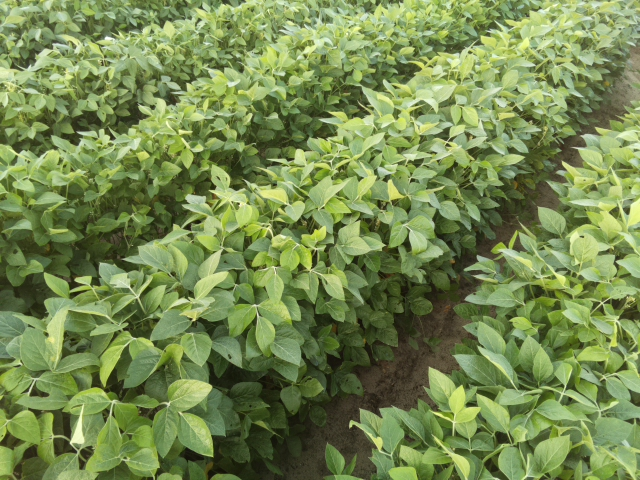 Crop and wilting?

soybean, leaves with no wilting
